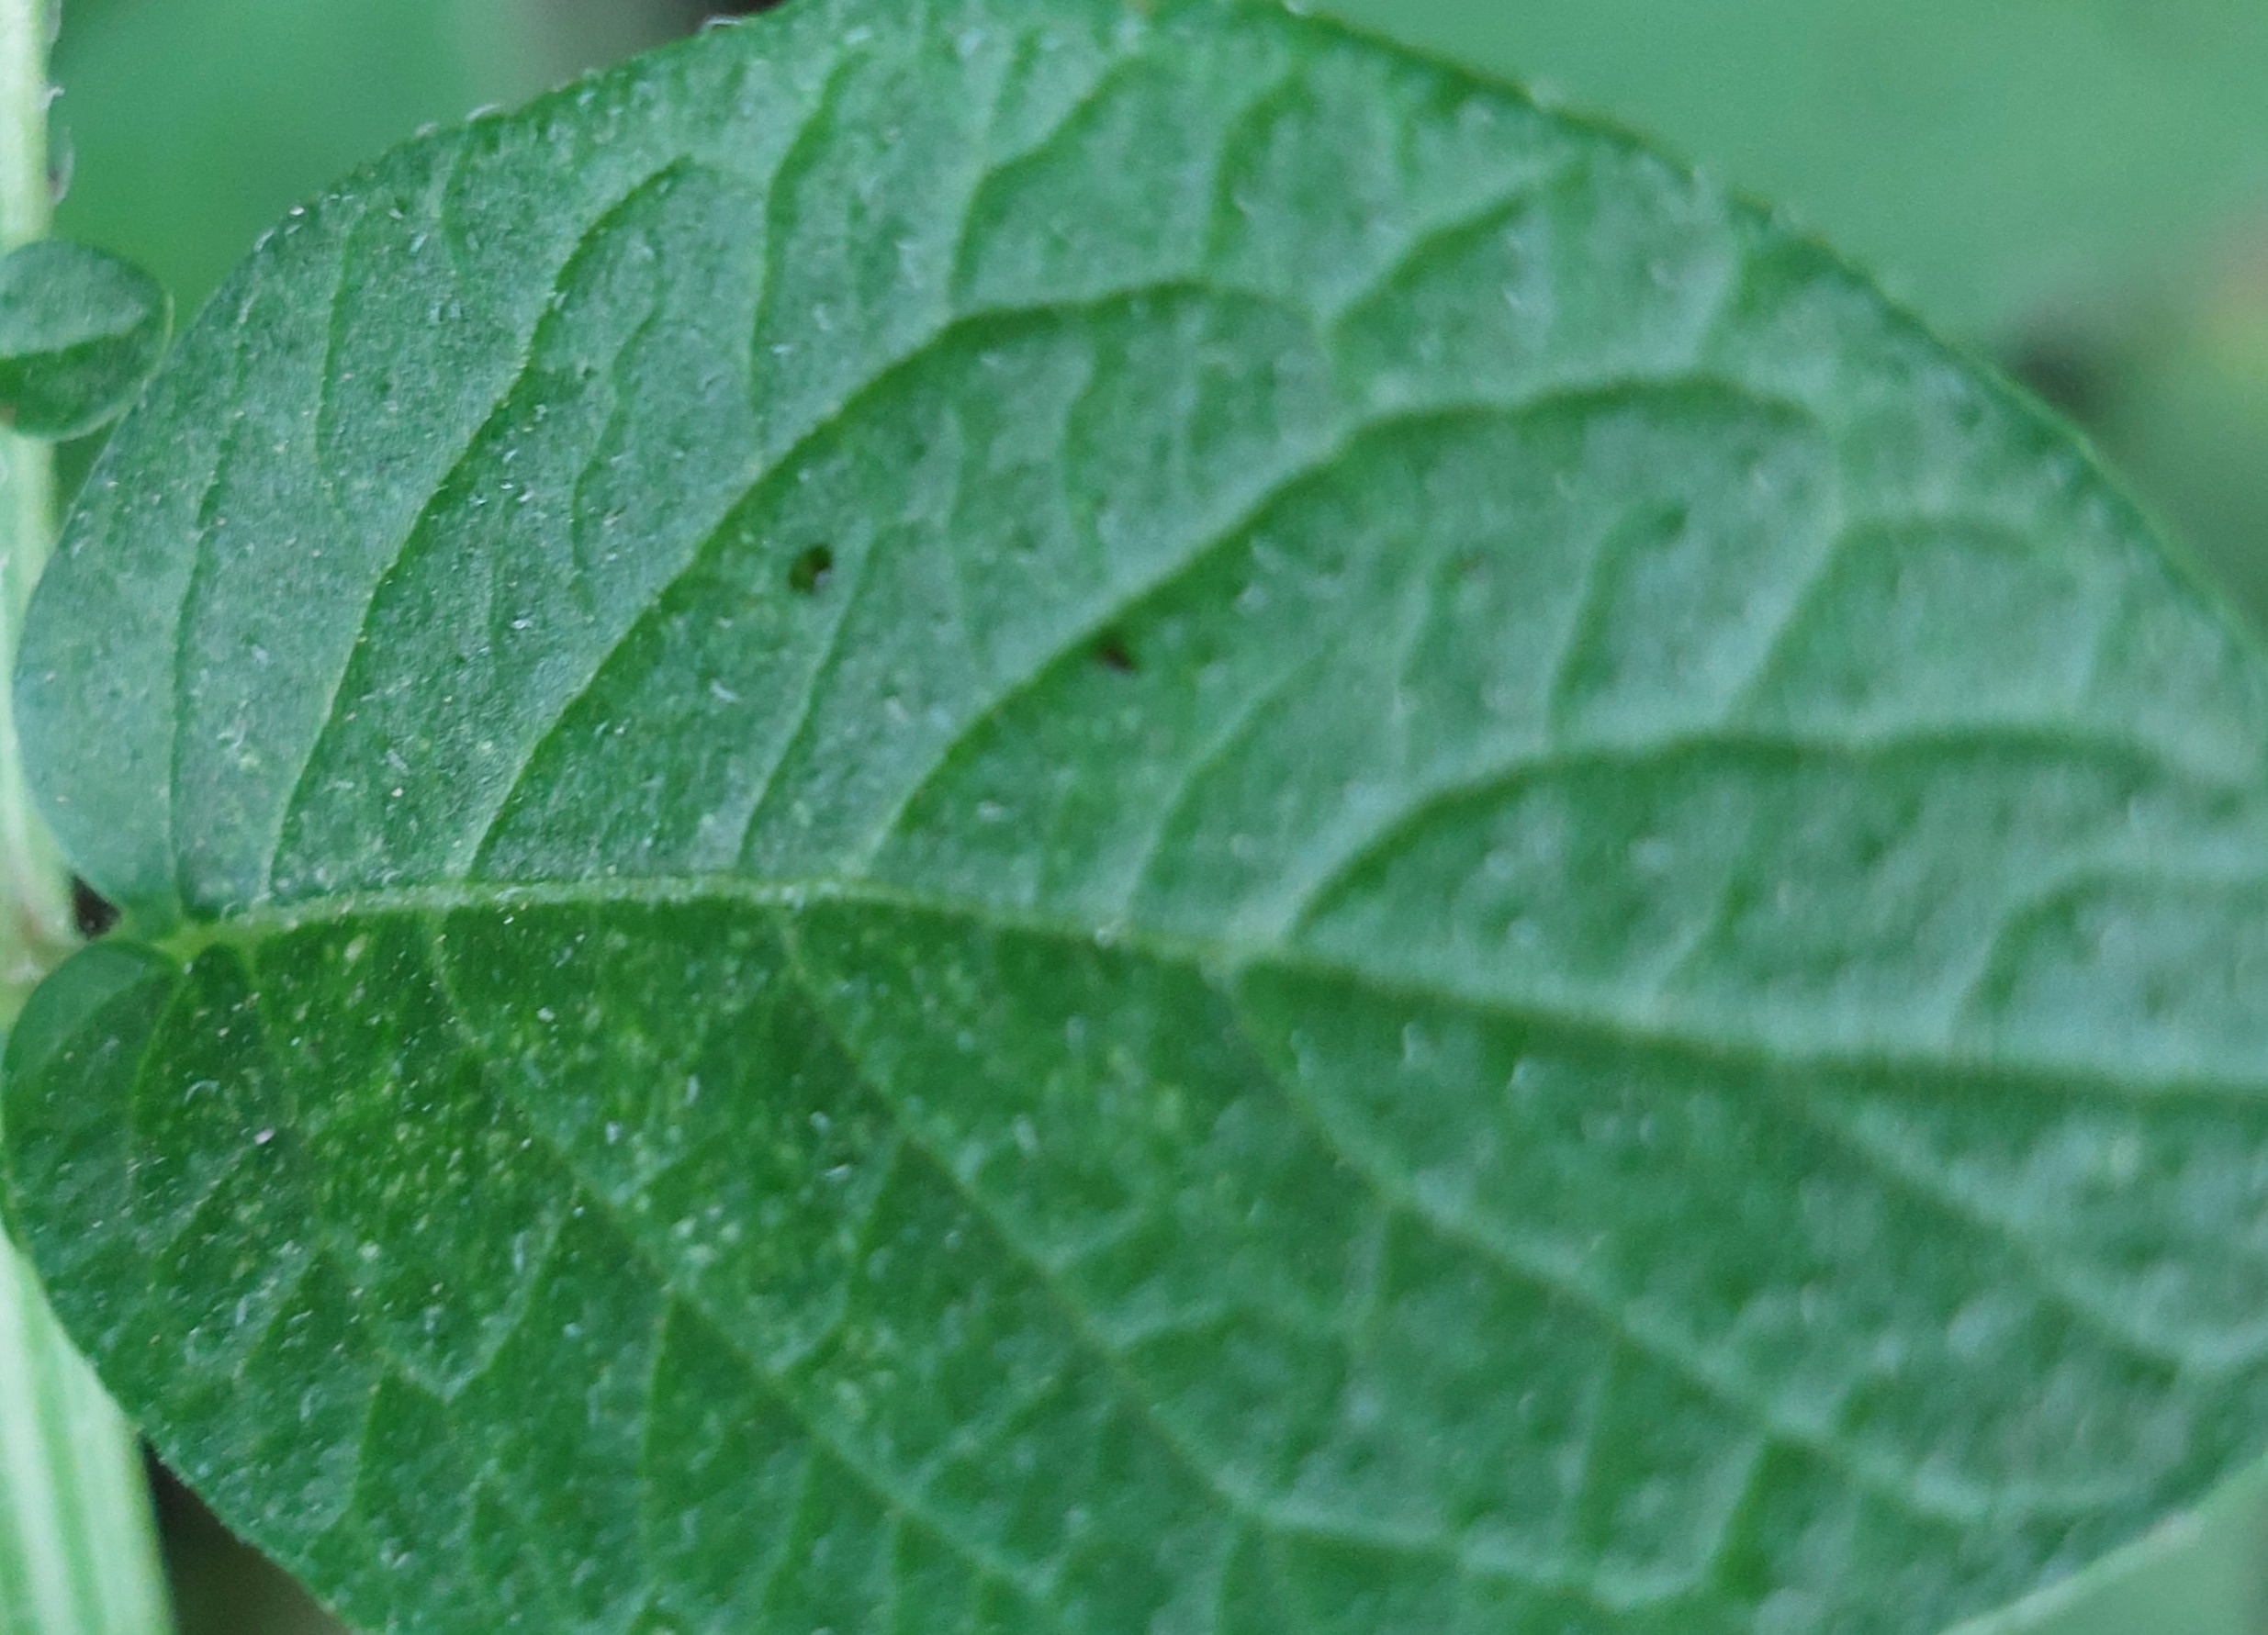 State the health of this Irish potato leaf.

healthy
